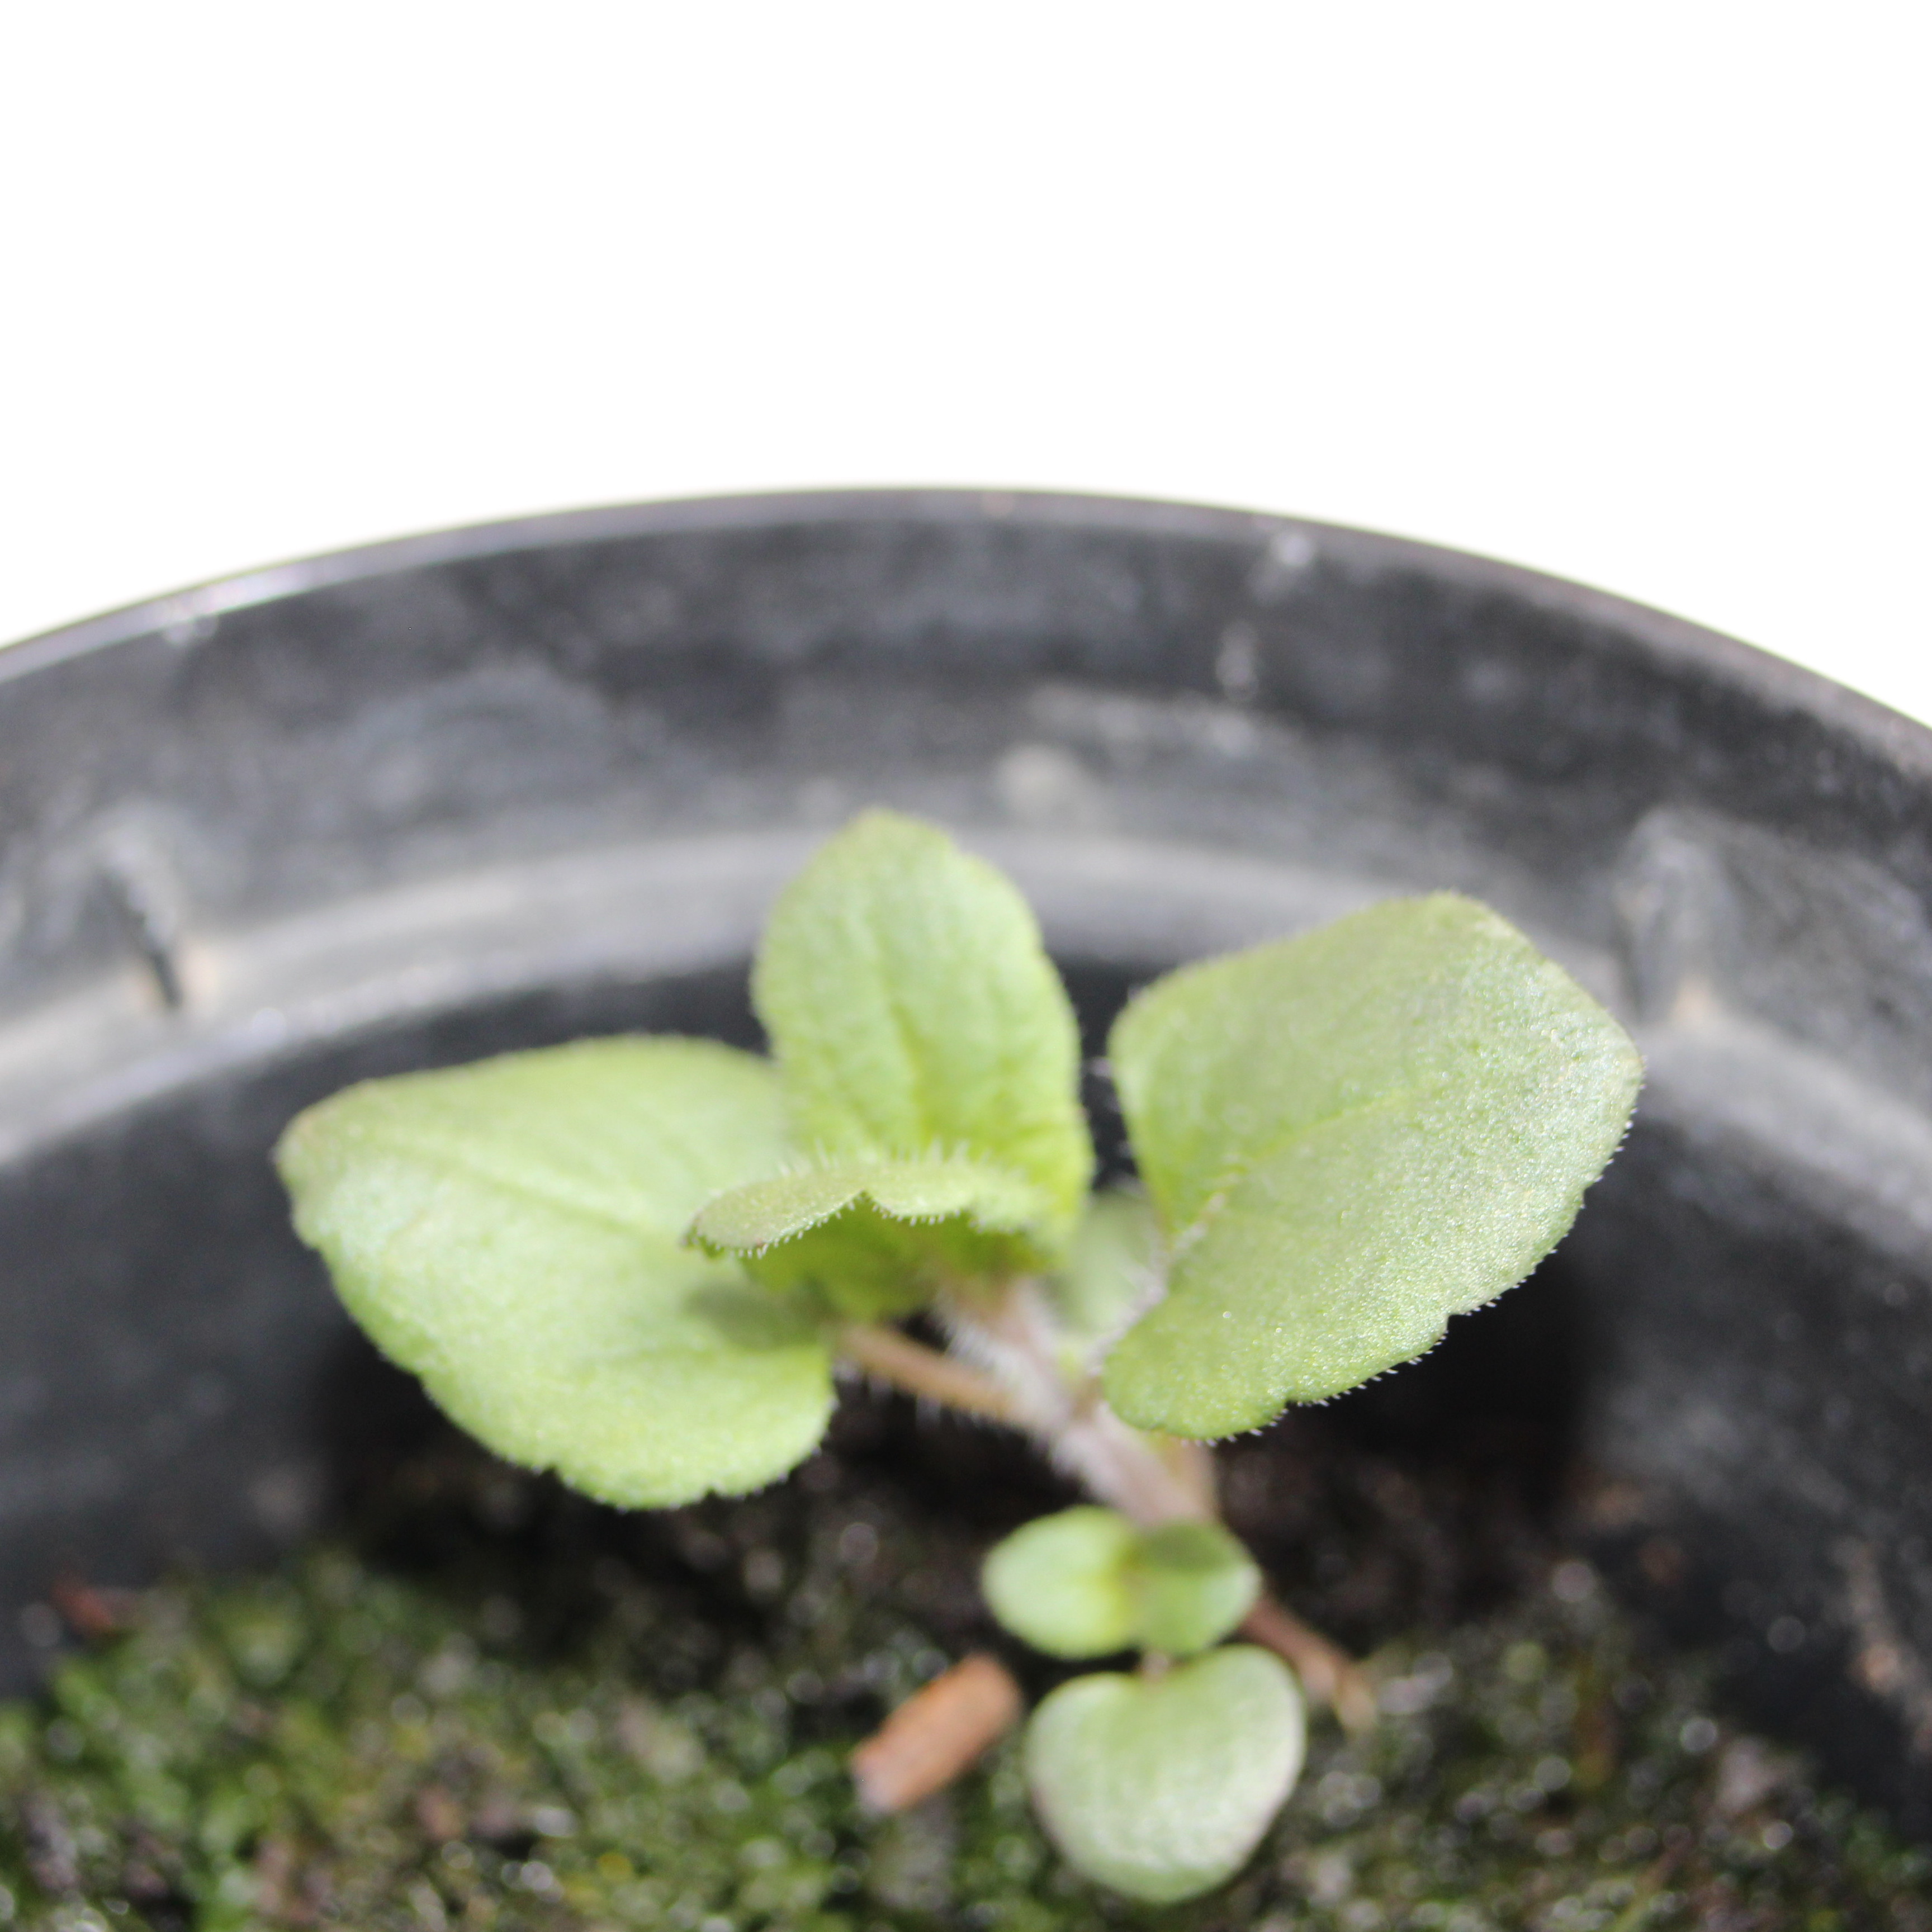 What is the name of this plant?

Veronica persica
